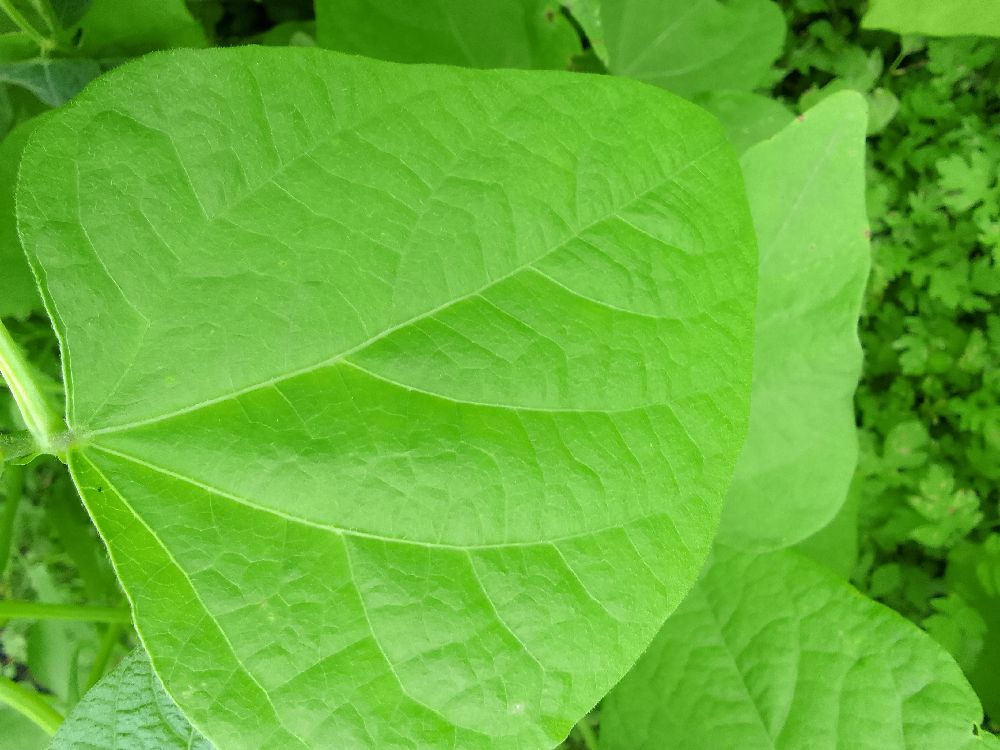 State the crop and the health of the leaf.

common bean, healthy
